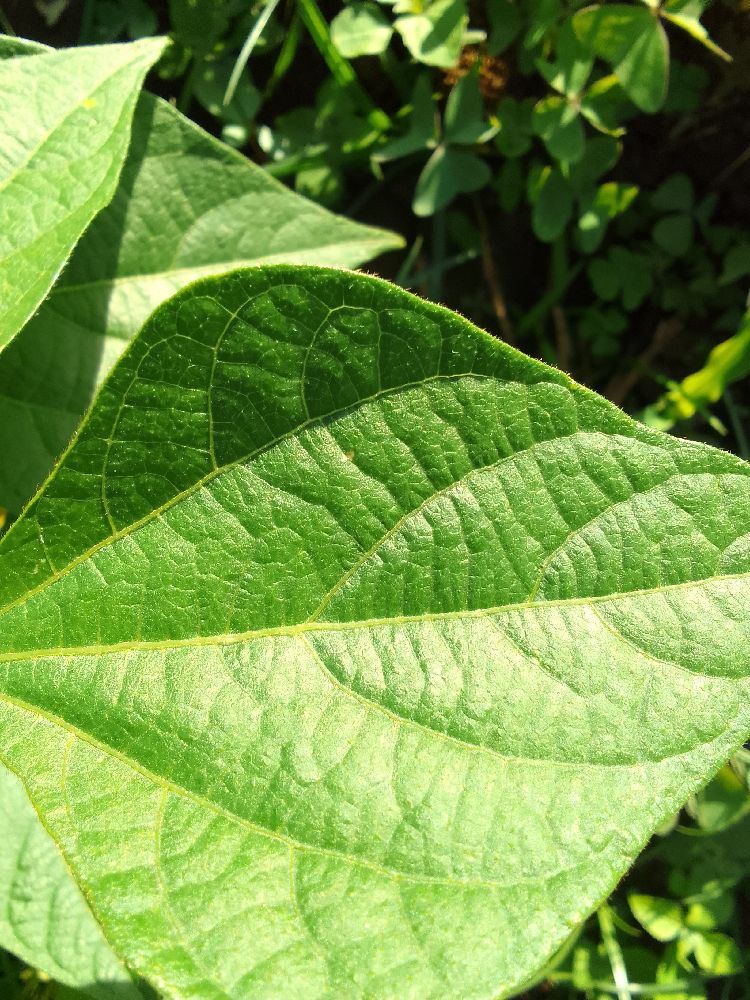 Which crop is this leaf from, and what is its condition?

common bean, healthy
